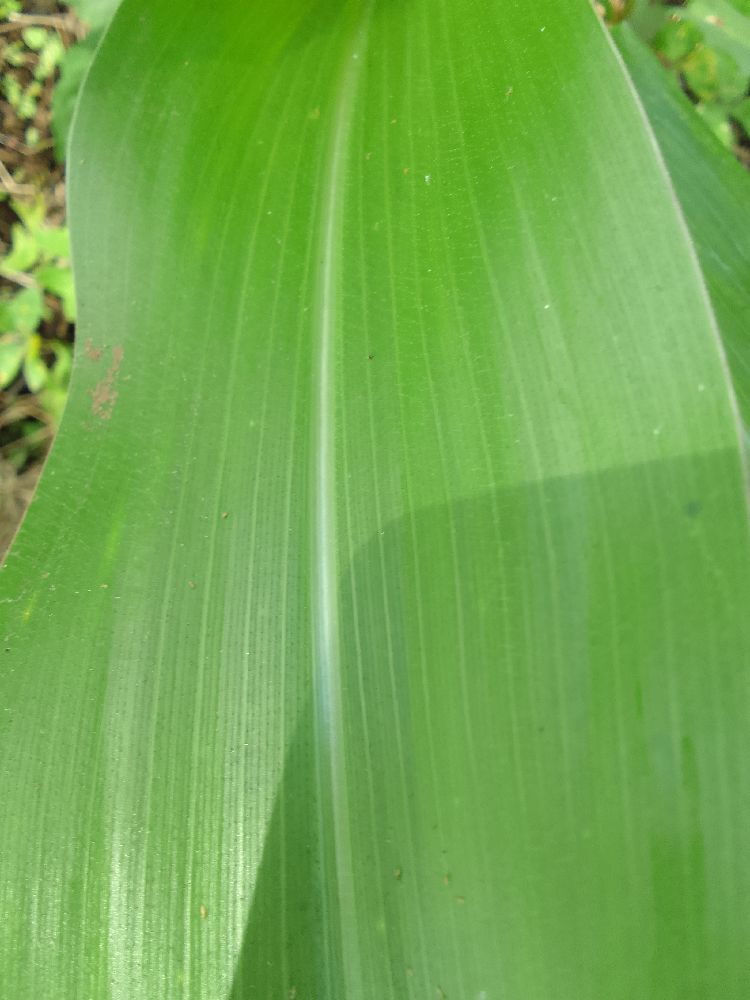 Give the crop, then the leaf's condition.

maize, healthy
